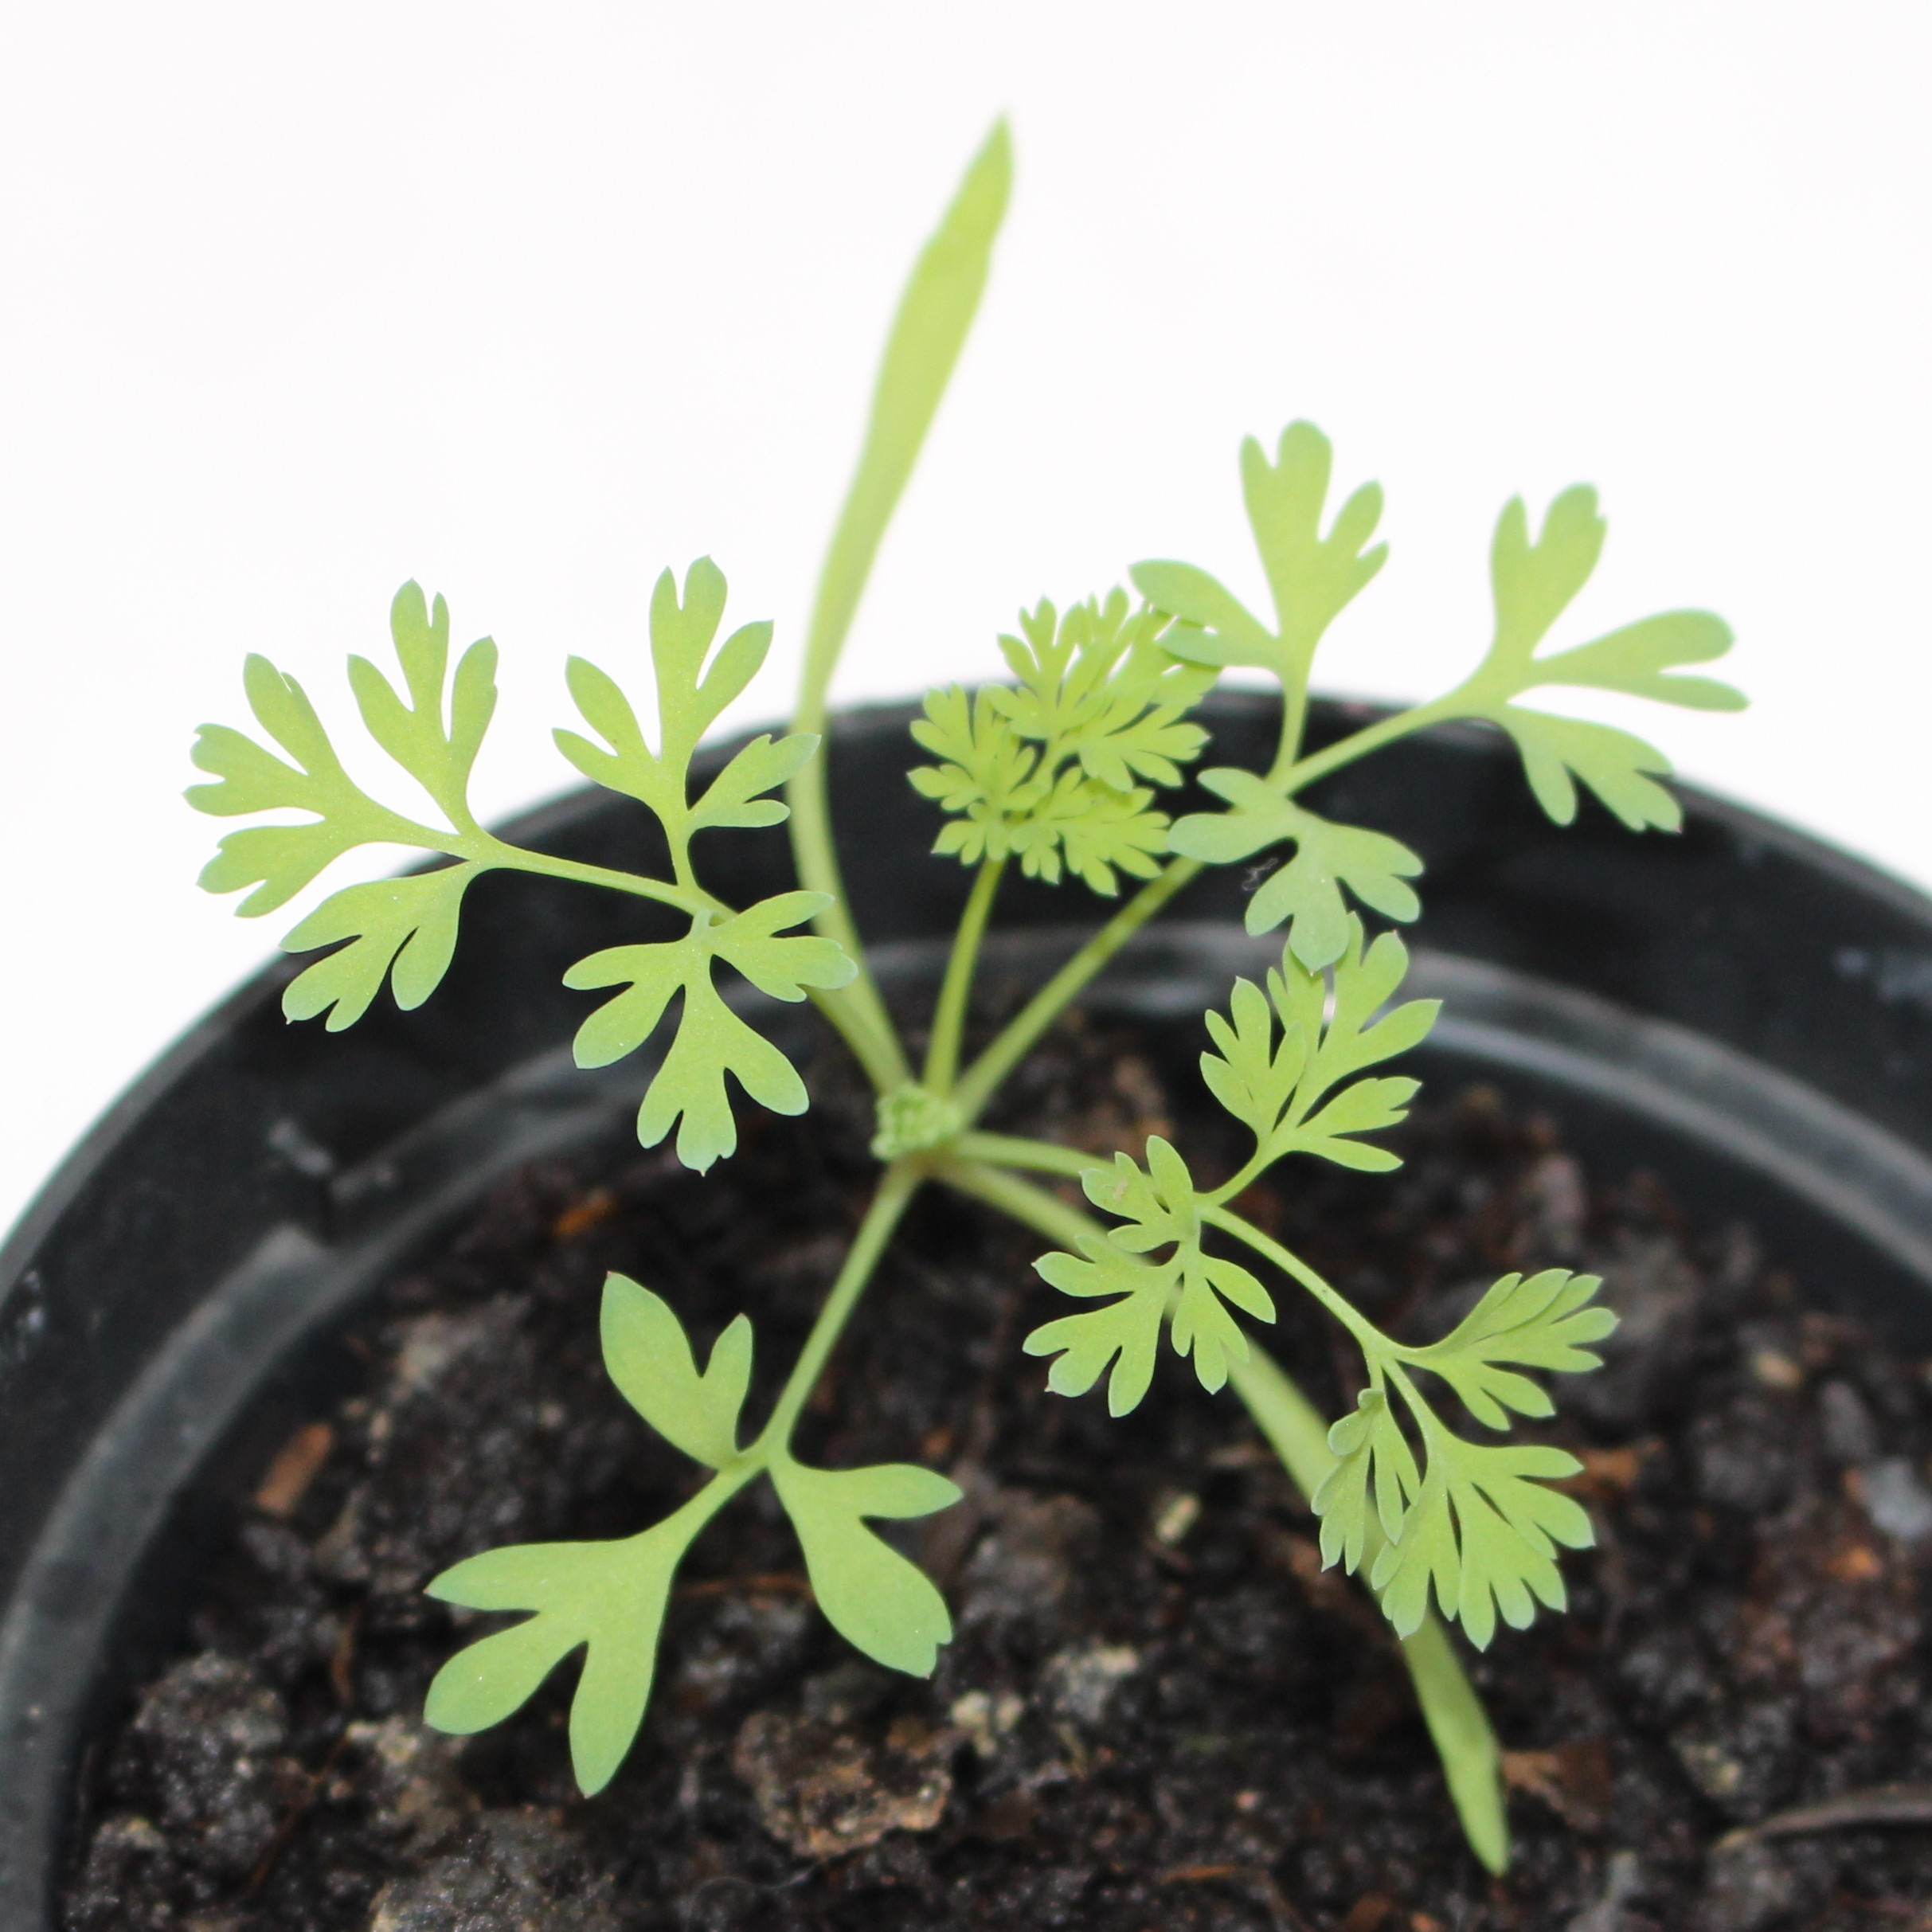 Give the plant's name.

Fumaria officinalis
